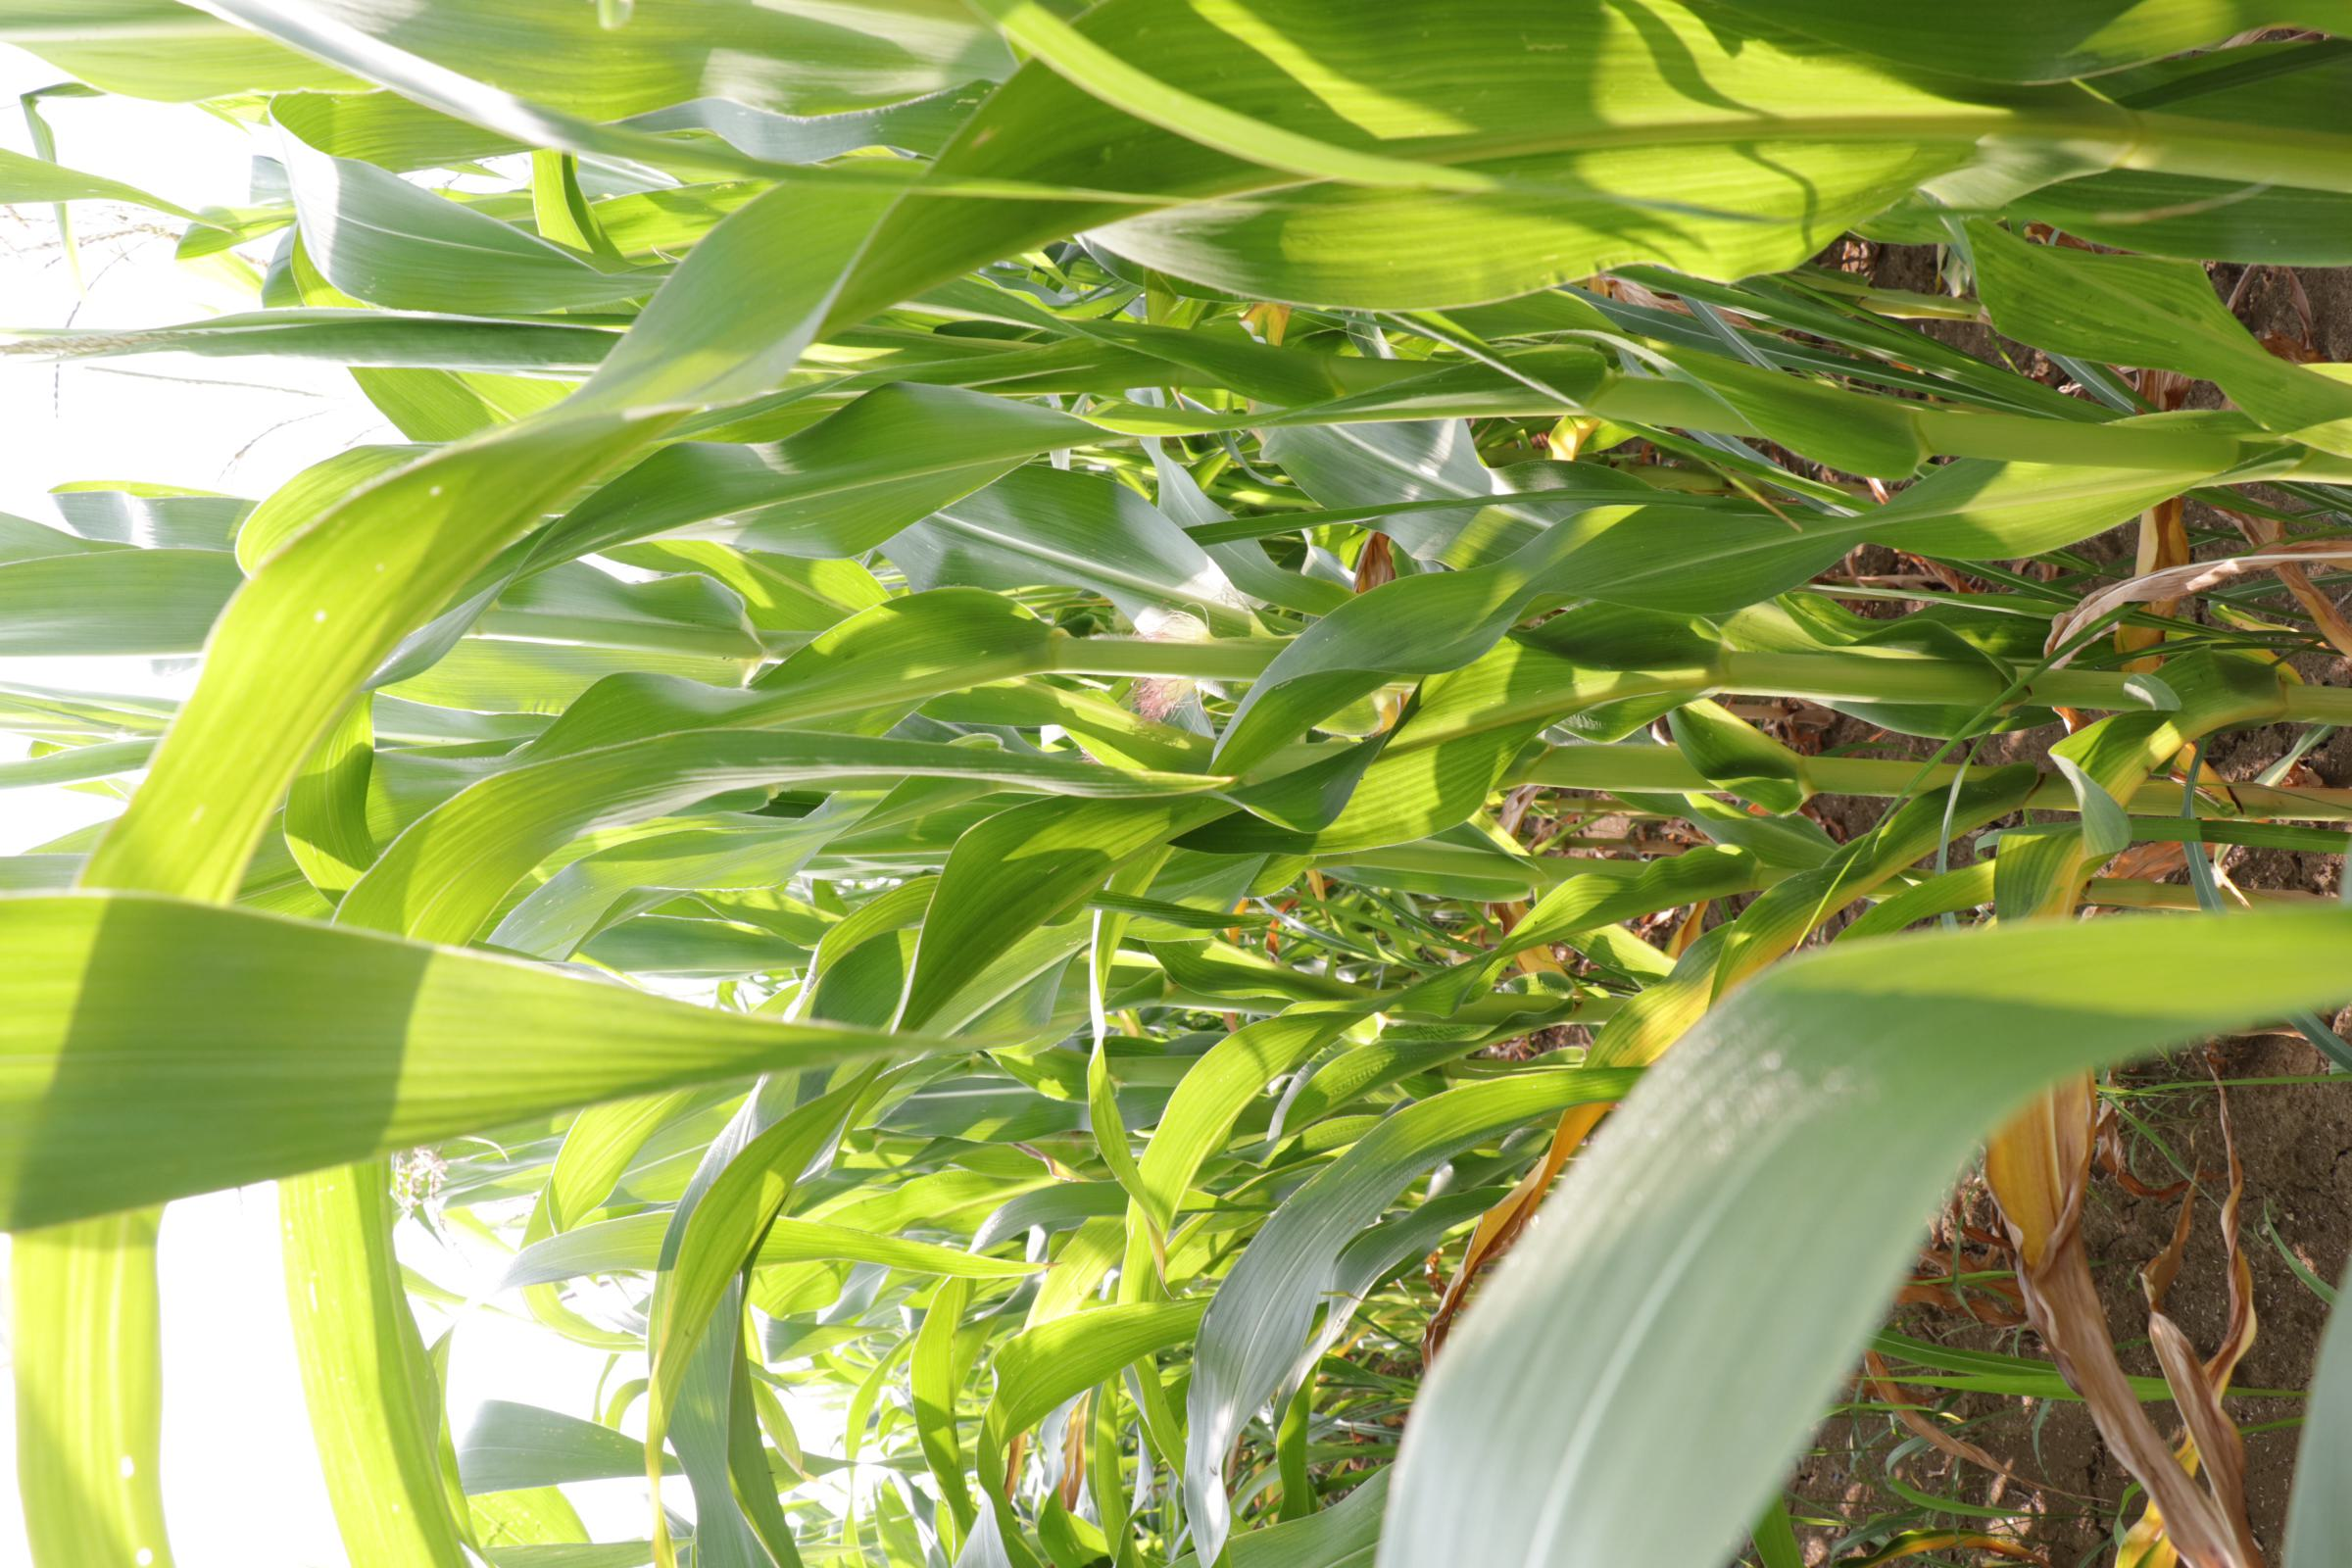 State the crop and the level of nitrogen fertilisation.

maize, full nitrogen fertilisation
